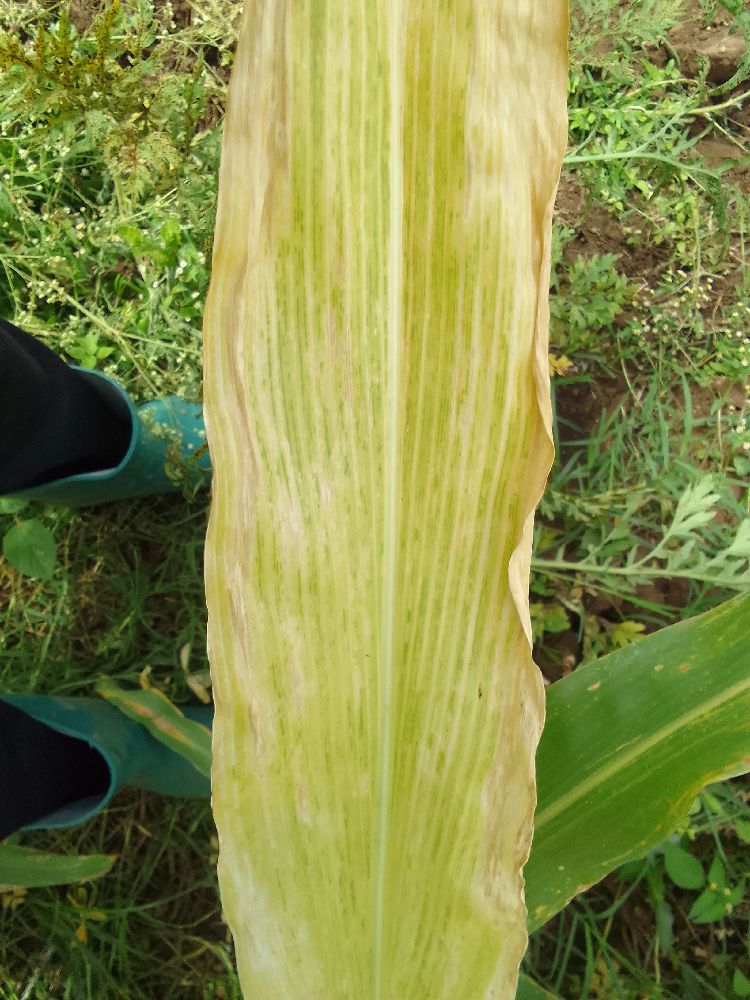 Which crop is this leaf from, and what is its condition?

maize, maize lethal necrosis
